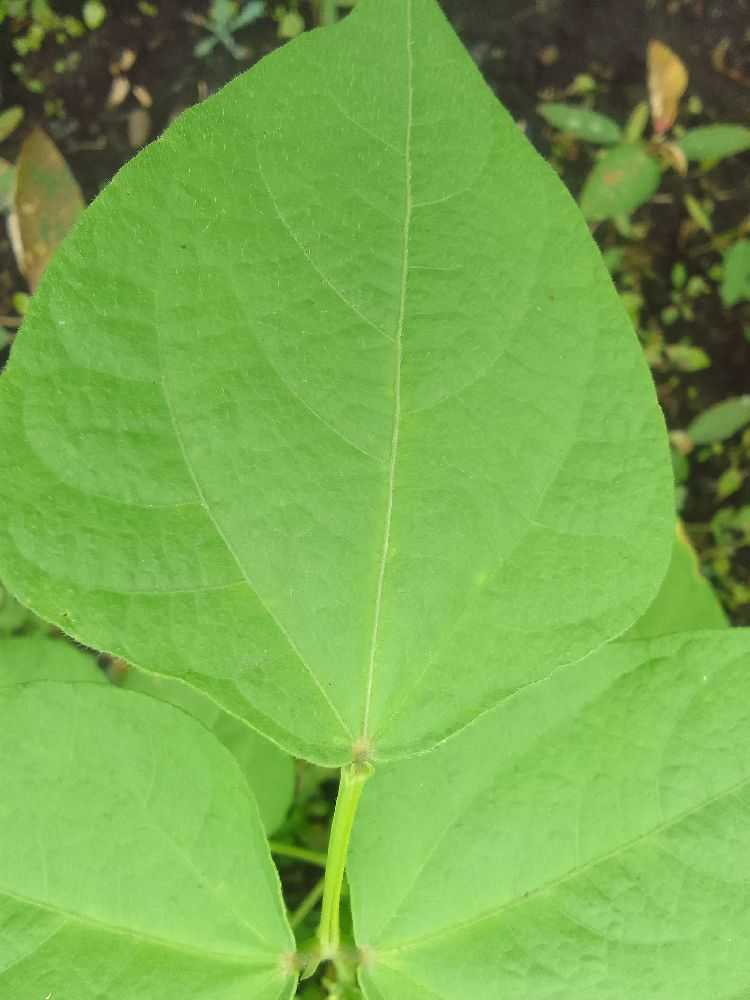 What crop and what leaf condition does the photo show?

common bean, healthy
